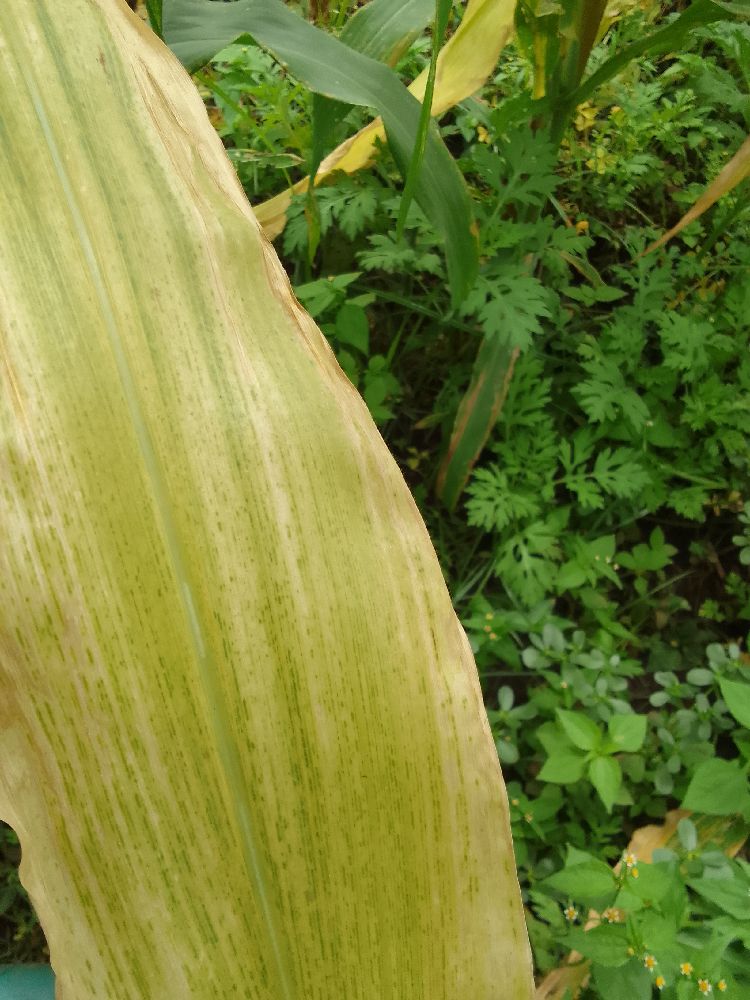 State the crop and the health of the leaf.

maize, maize lethal necrosis
